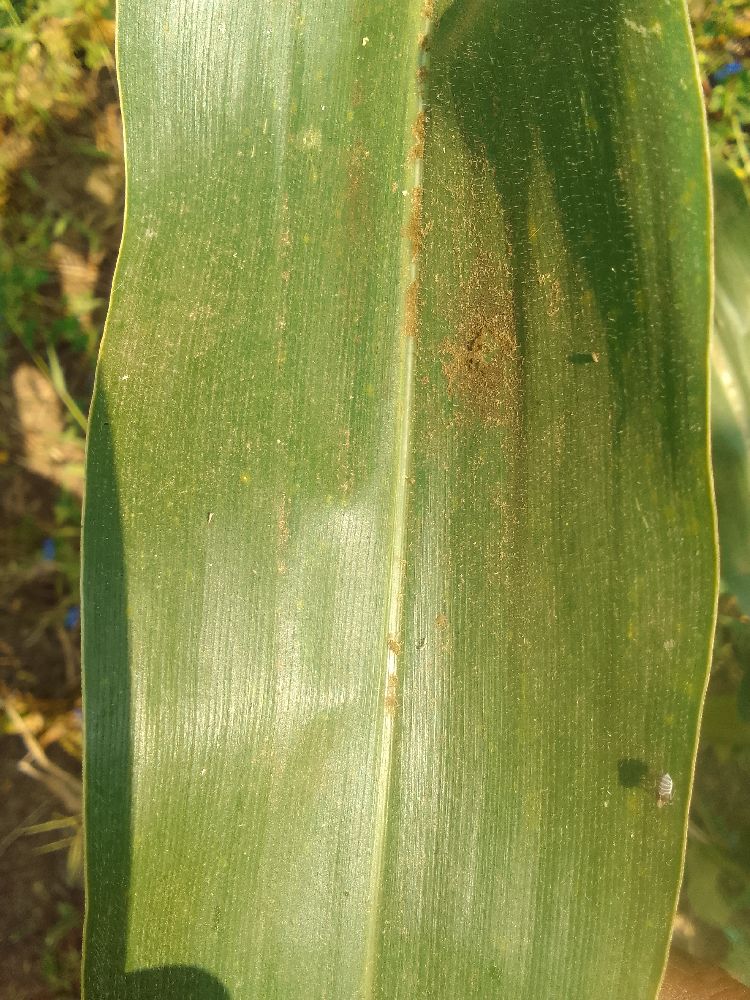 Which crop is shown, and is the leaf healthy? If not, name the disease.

maize, healthy
